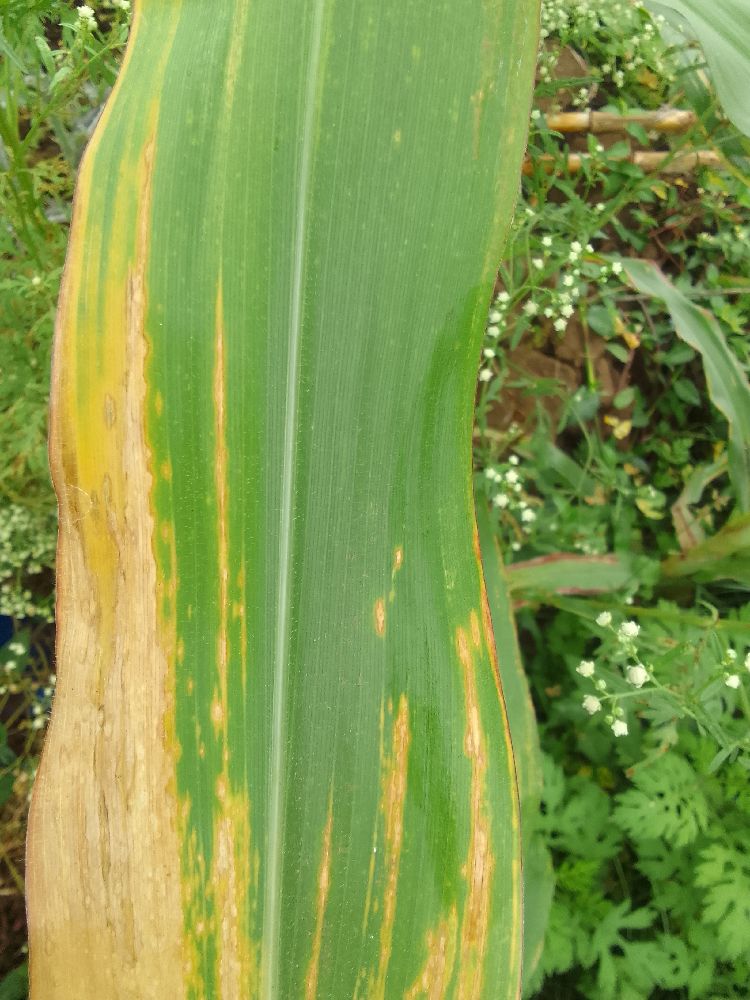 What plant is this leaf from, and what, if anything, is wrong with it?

maize, maize lethal necrosis
